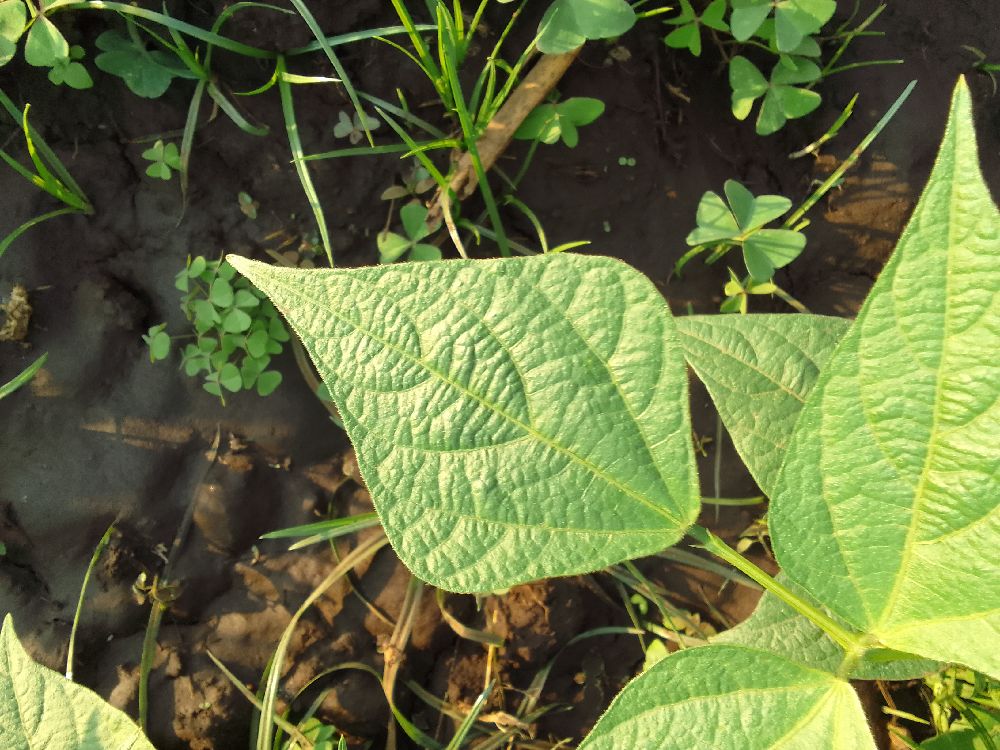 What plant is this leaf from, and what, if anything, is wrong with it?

common bean, healthy
